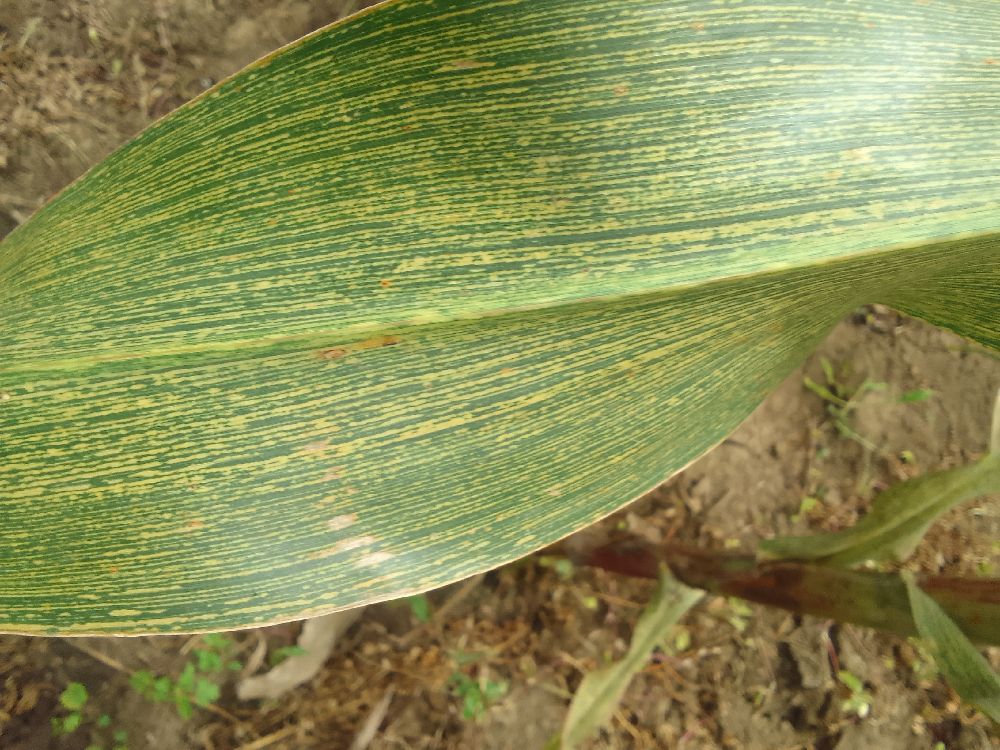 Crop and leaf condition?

maize, maize streak virus
